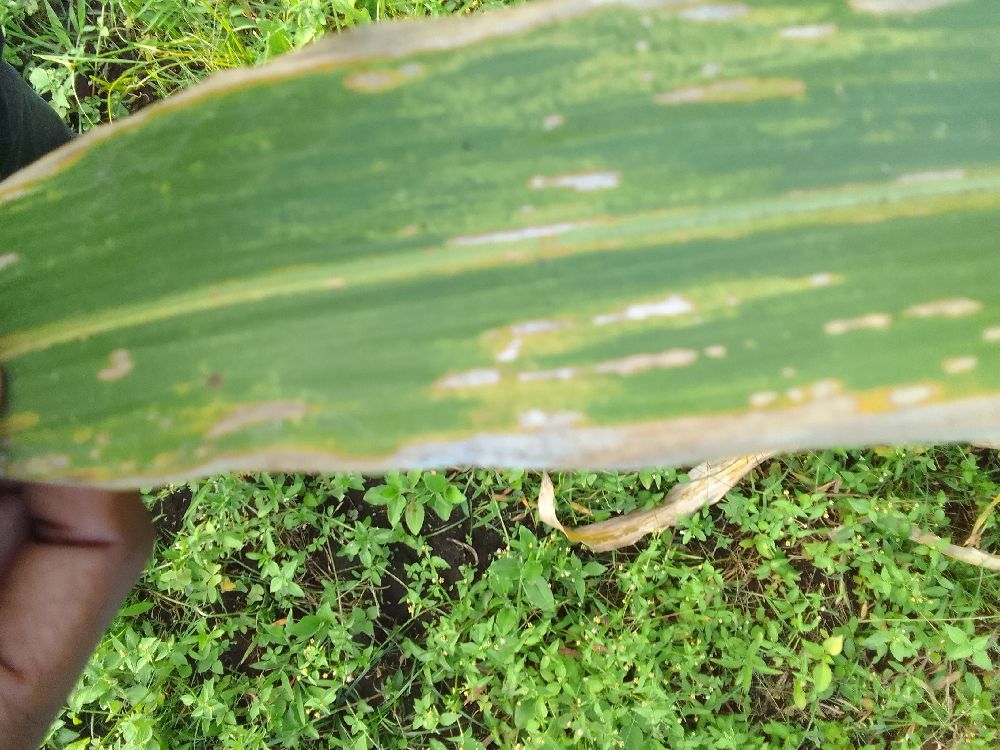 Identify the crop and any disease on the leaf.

maize, maize lethal necrosis
